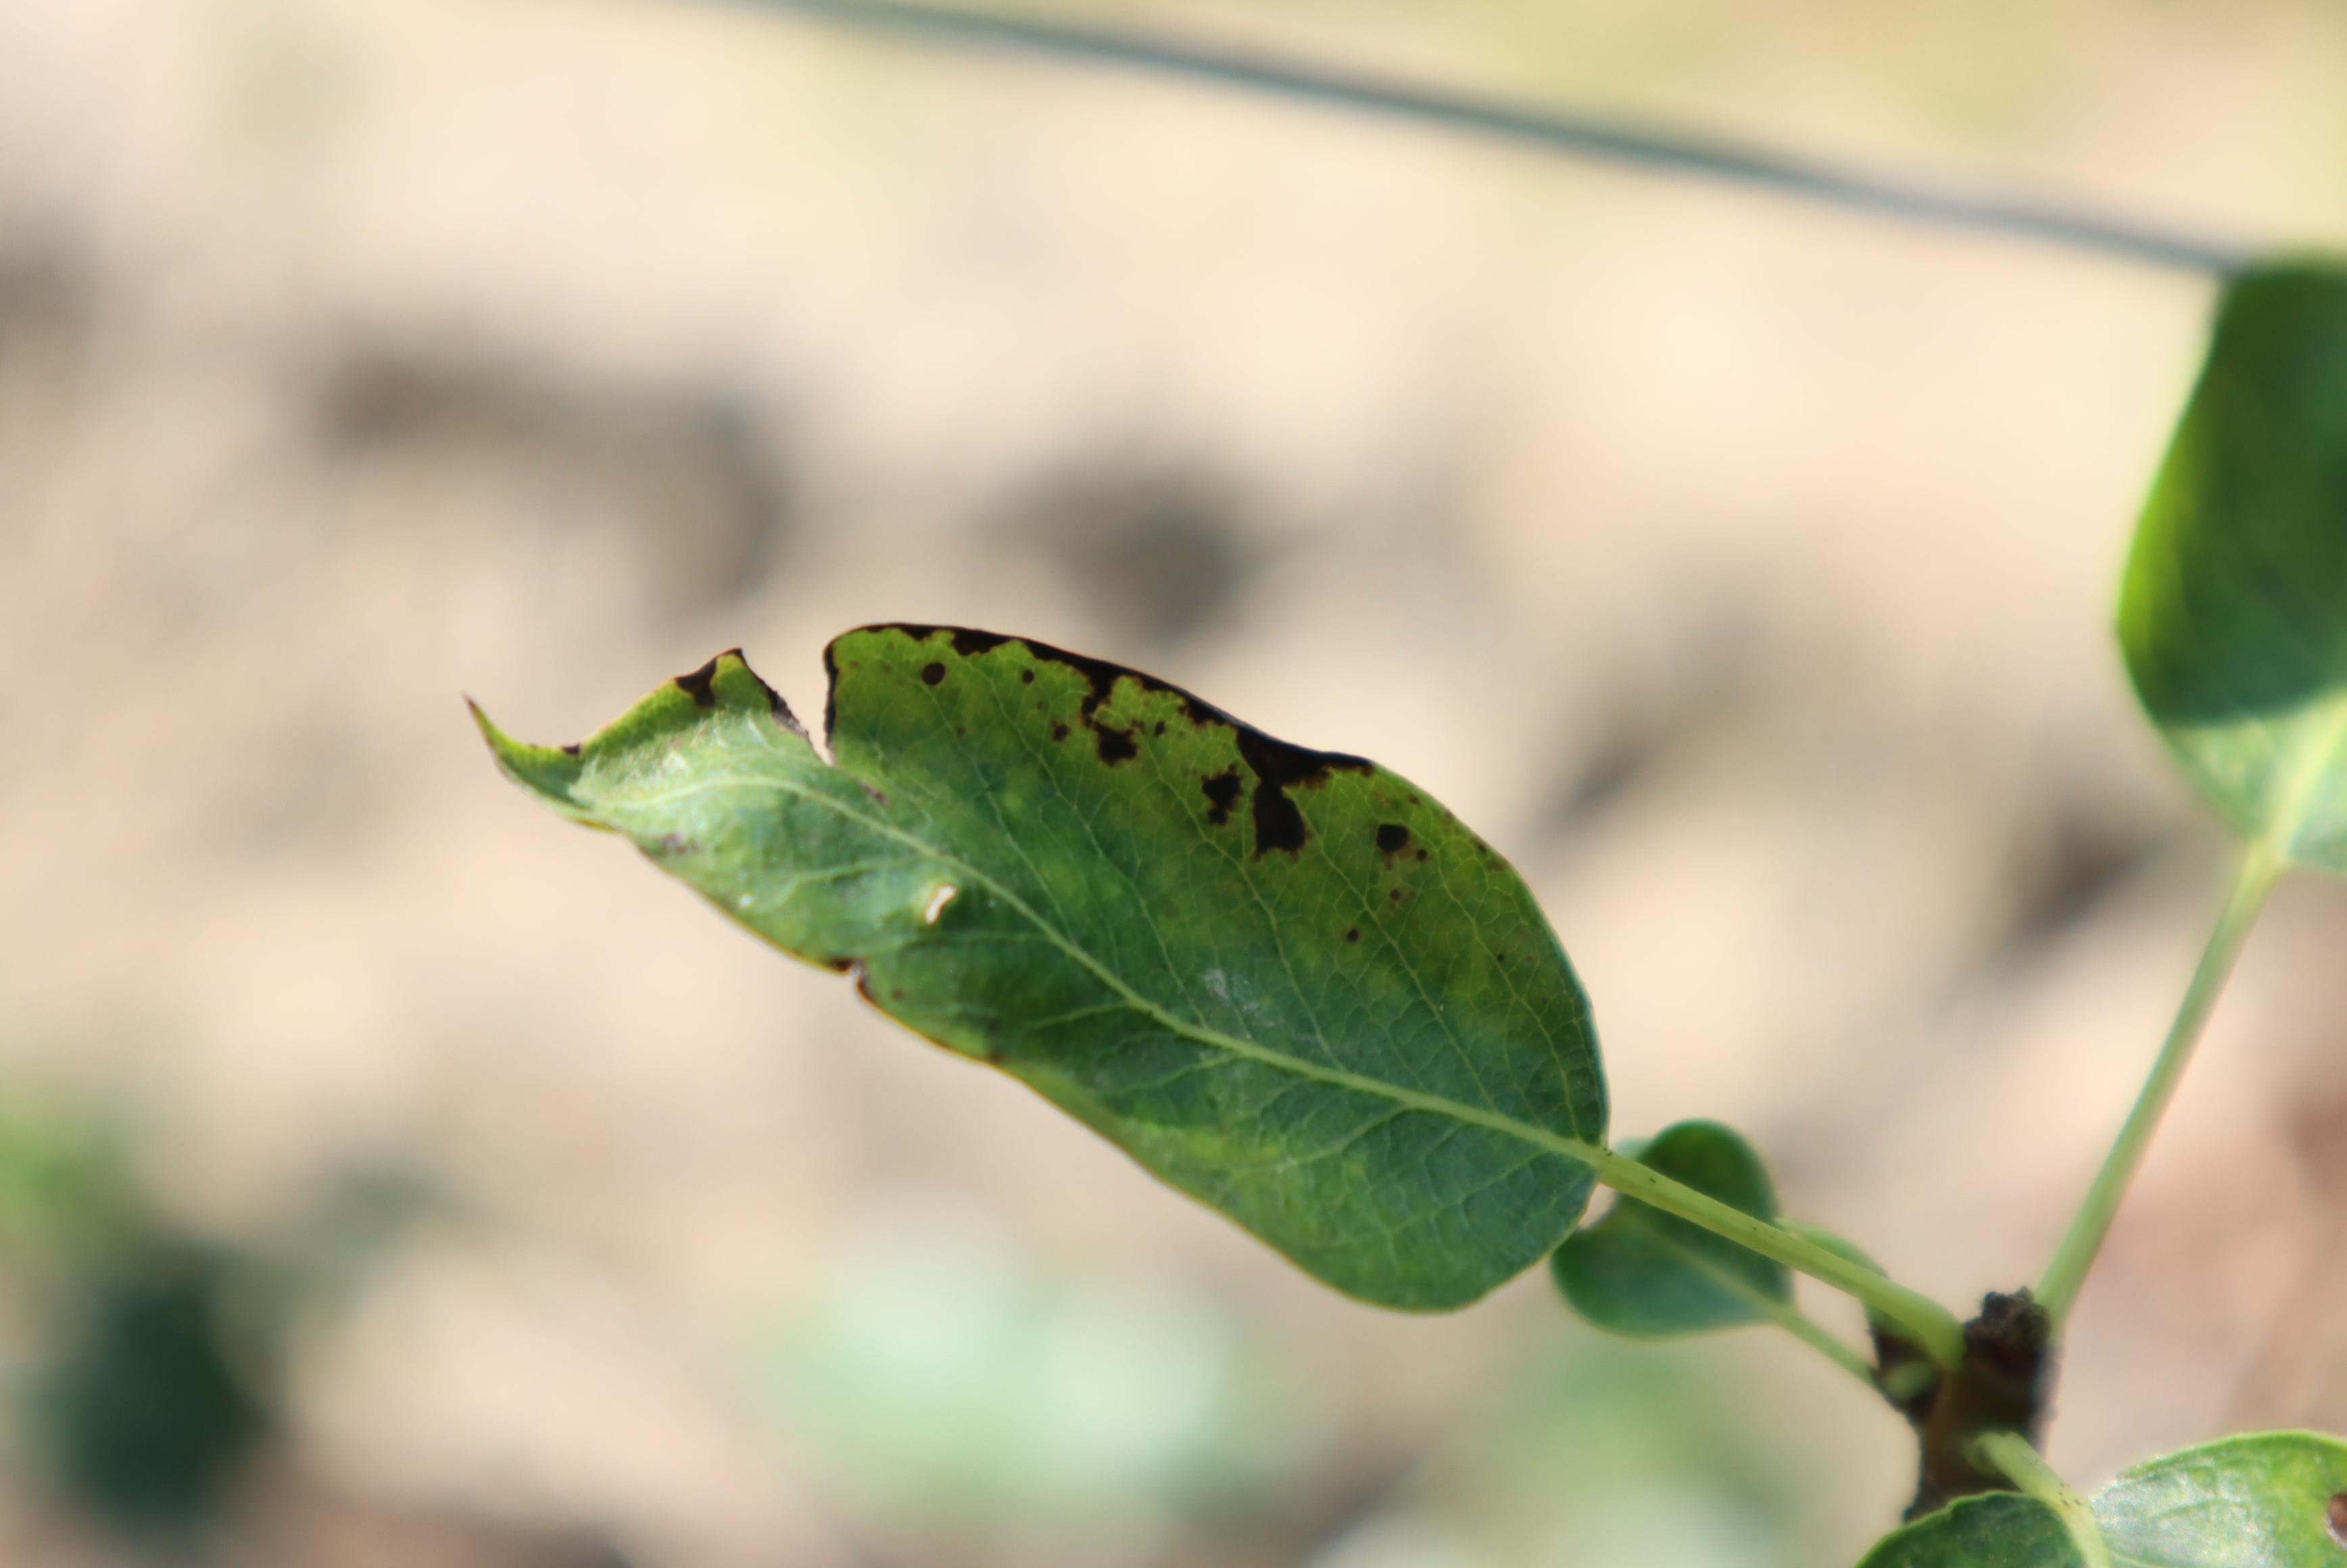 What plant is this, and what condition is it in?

pear, black spot
